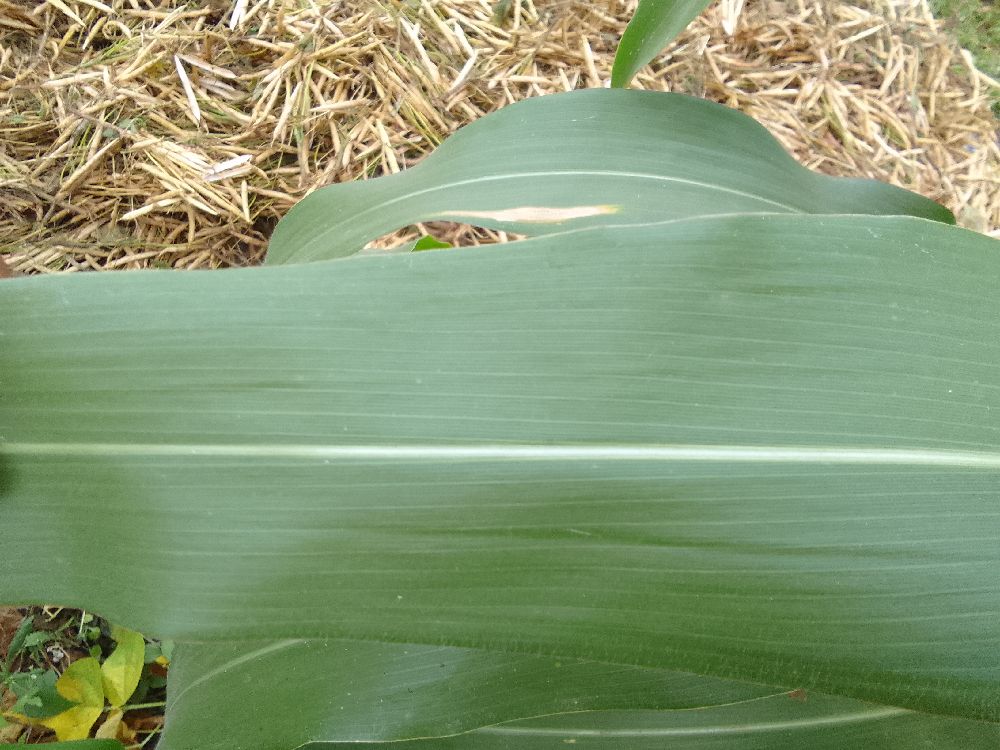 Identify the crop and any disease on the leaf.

maize, healthy
